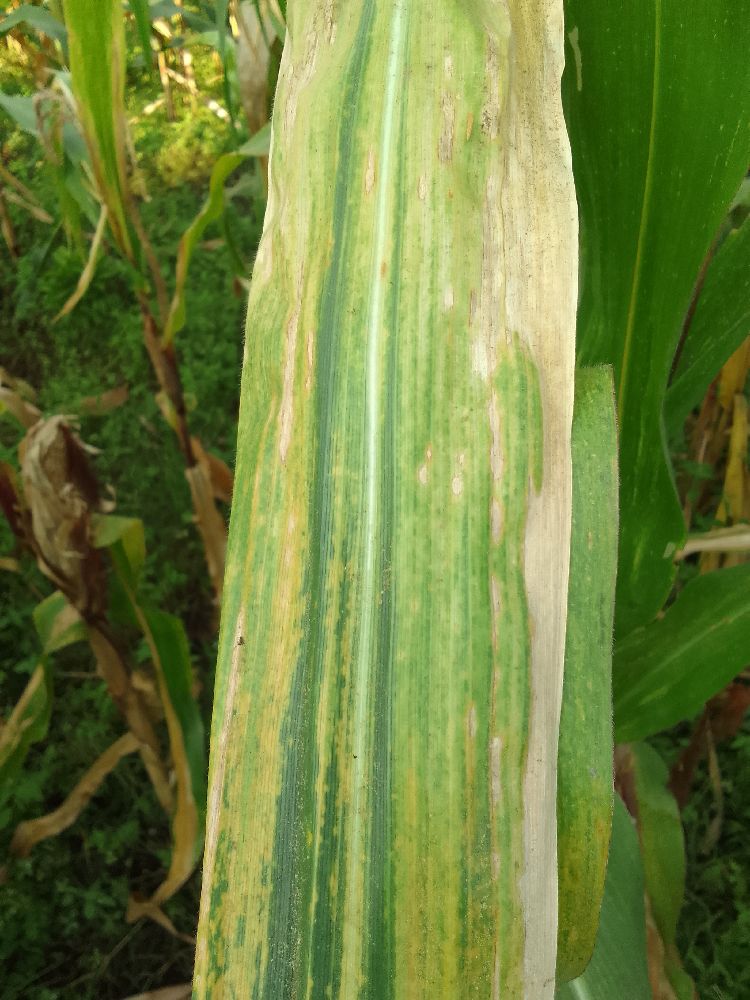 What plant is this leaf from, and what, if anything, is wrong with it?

maize, maize lethal necrosis
